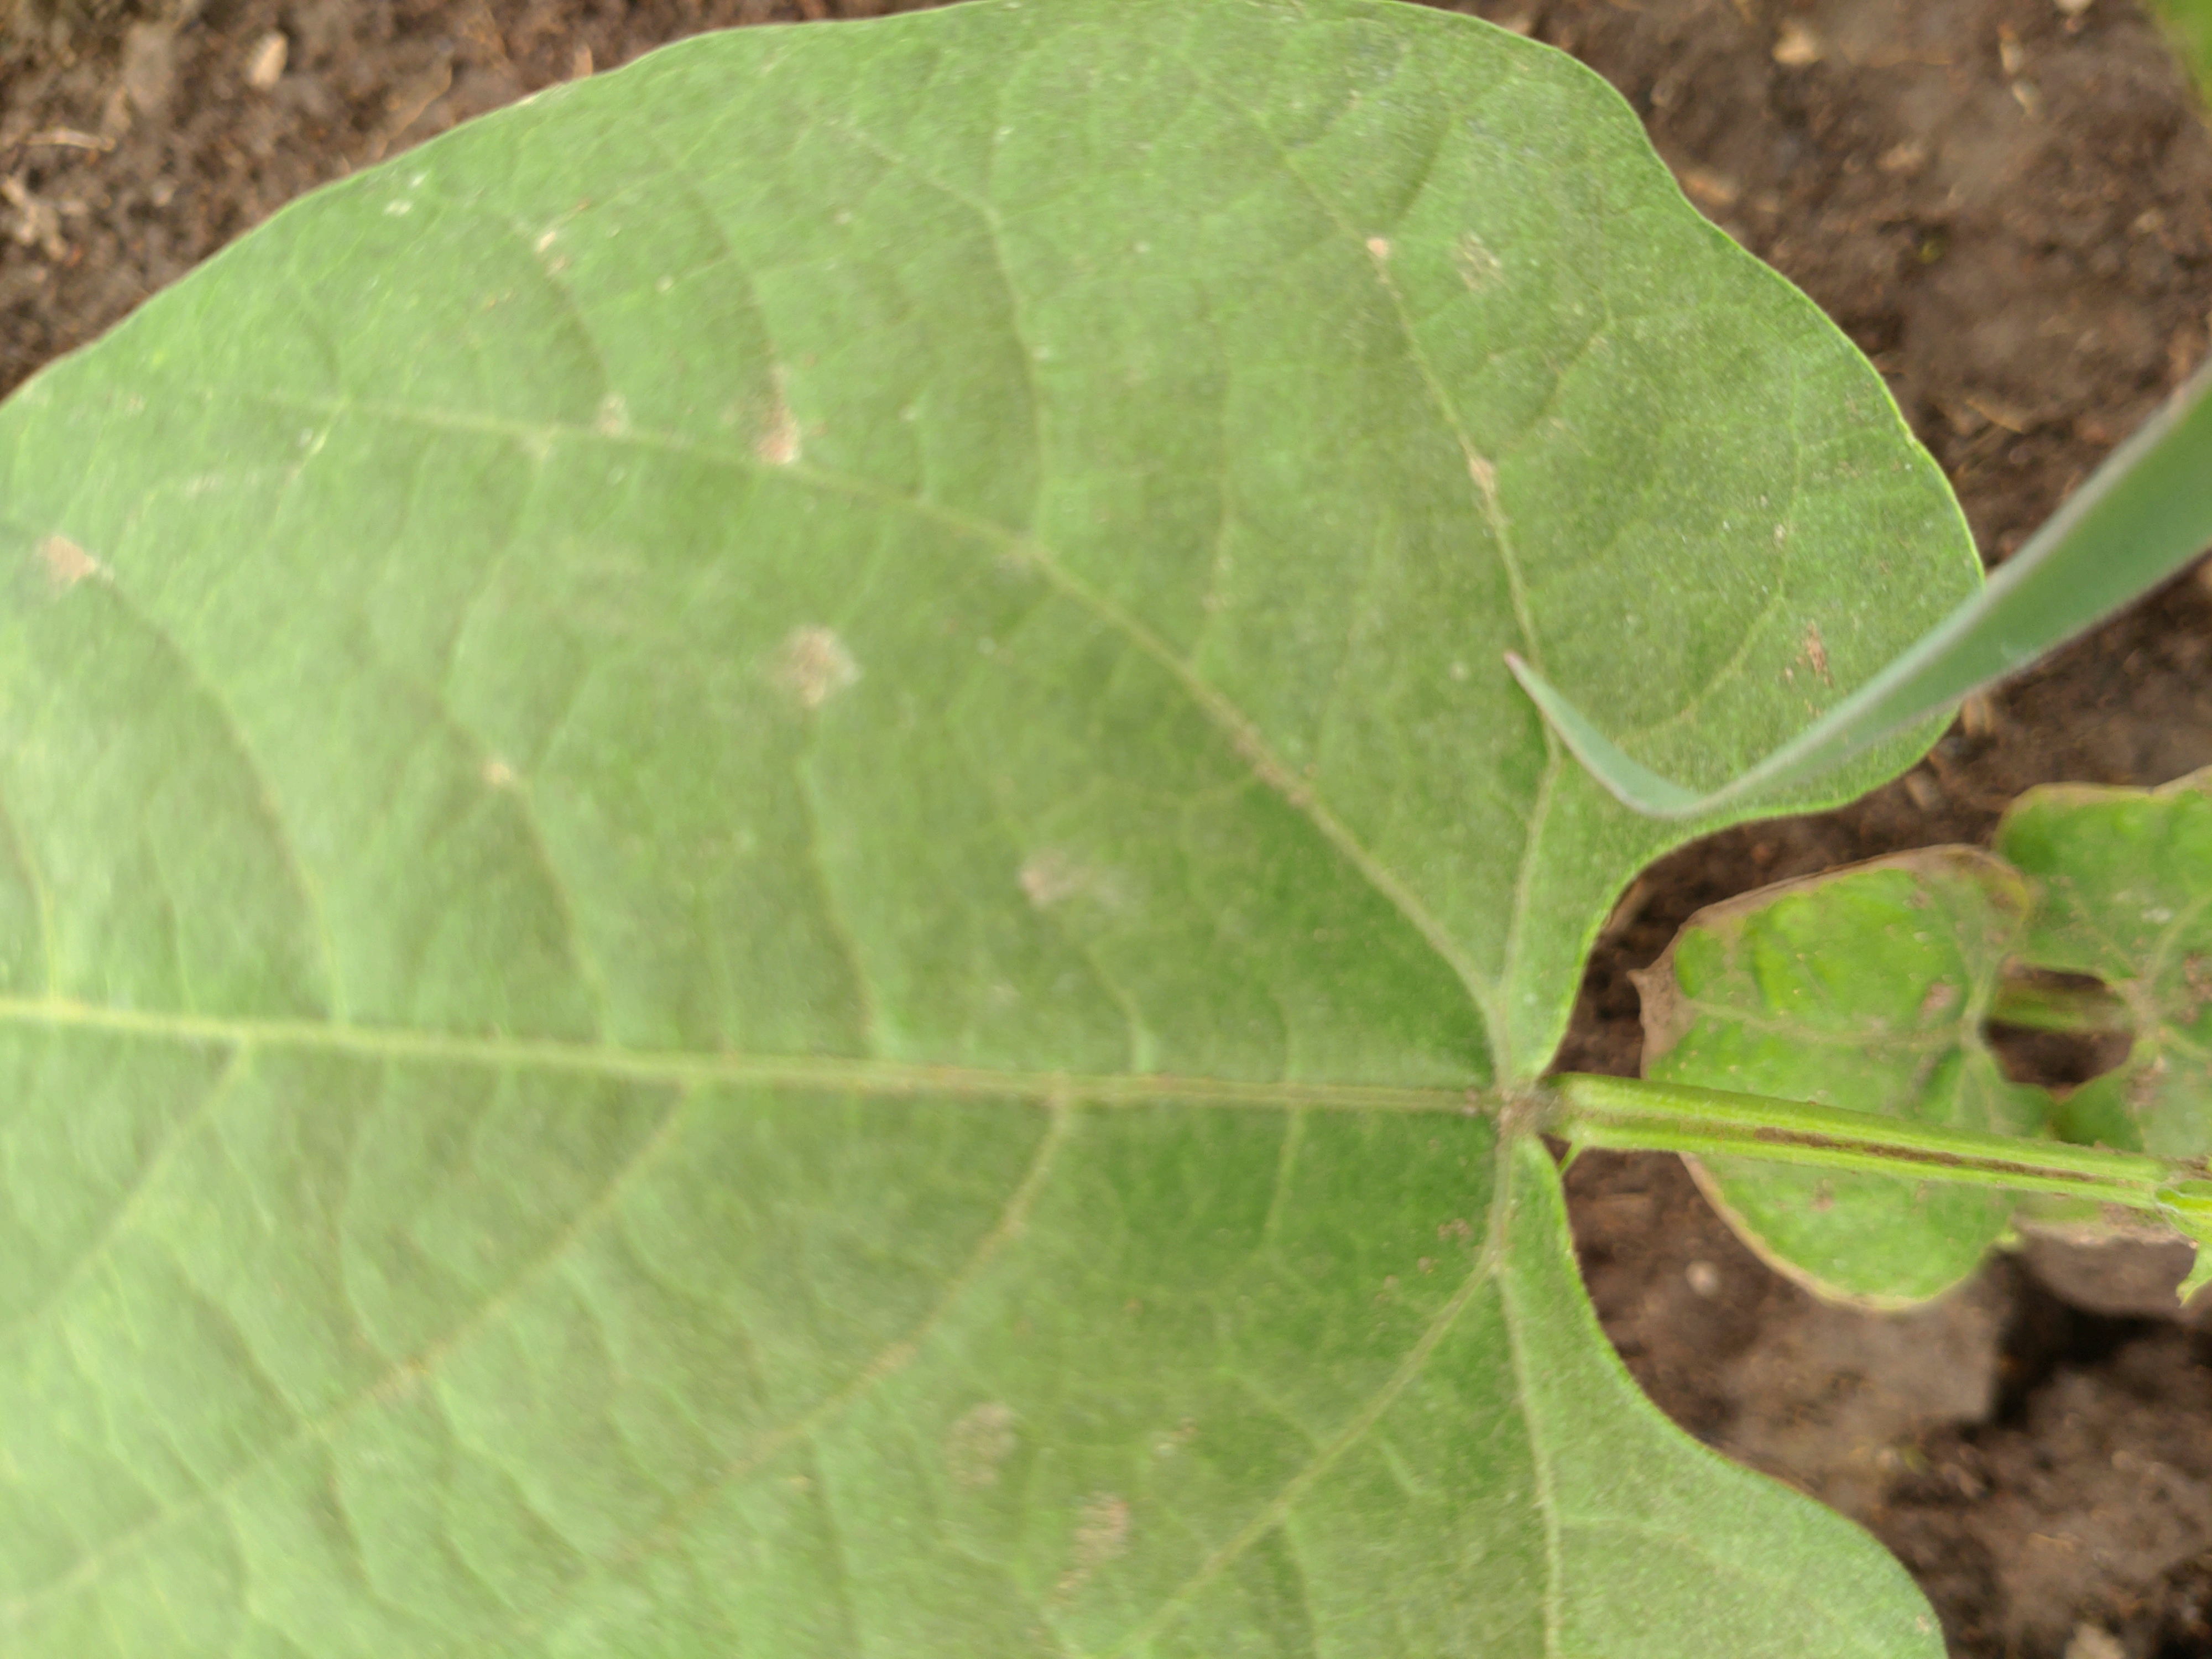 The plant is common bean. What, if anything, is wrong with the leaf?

healthy
